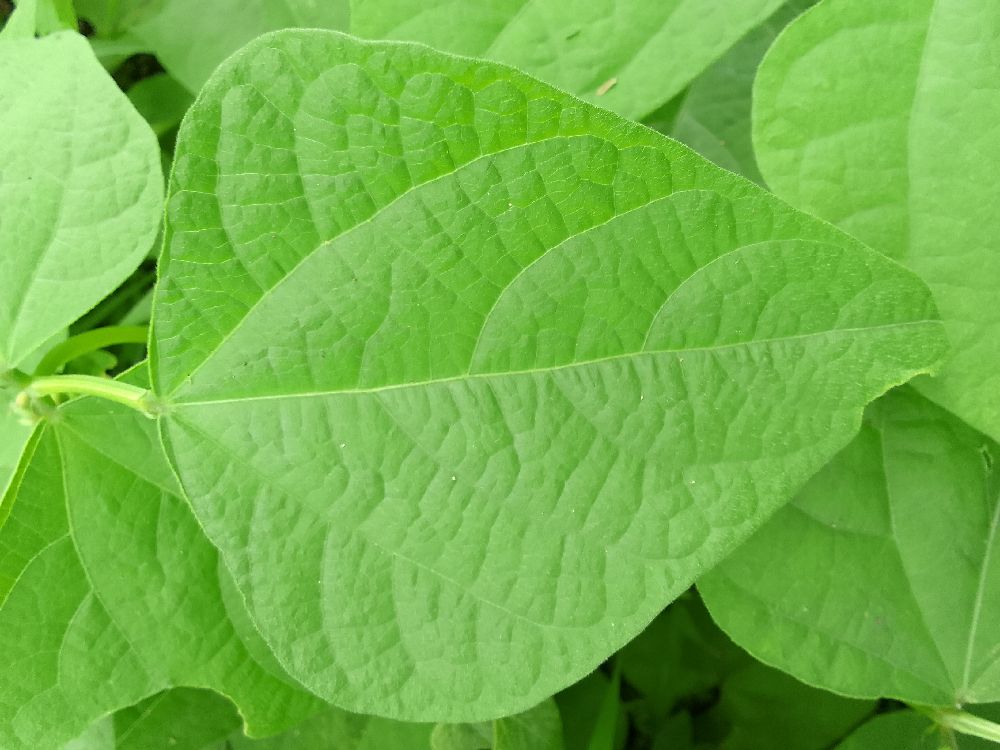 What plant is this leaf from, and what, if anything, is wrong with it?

common bean, healthy
